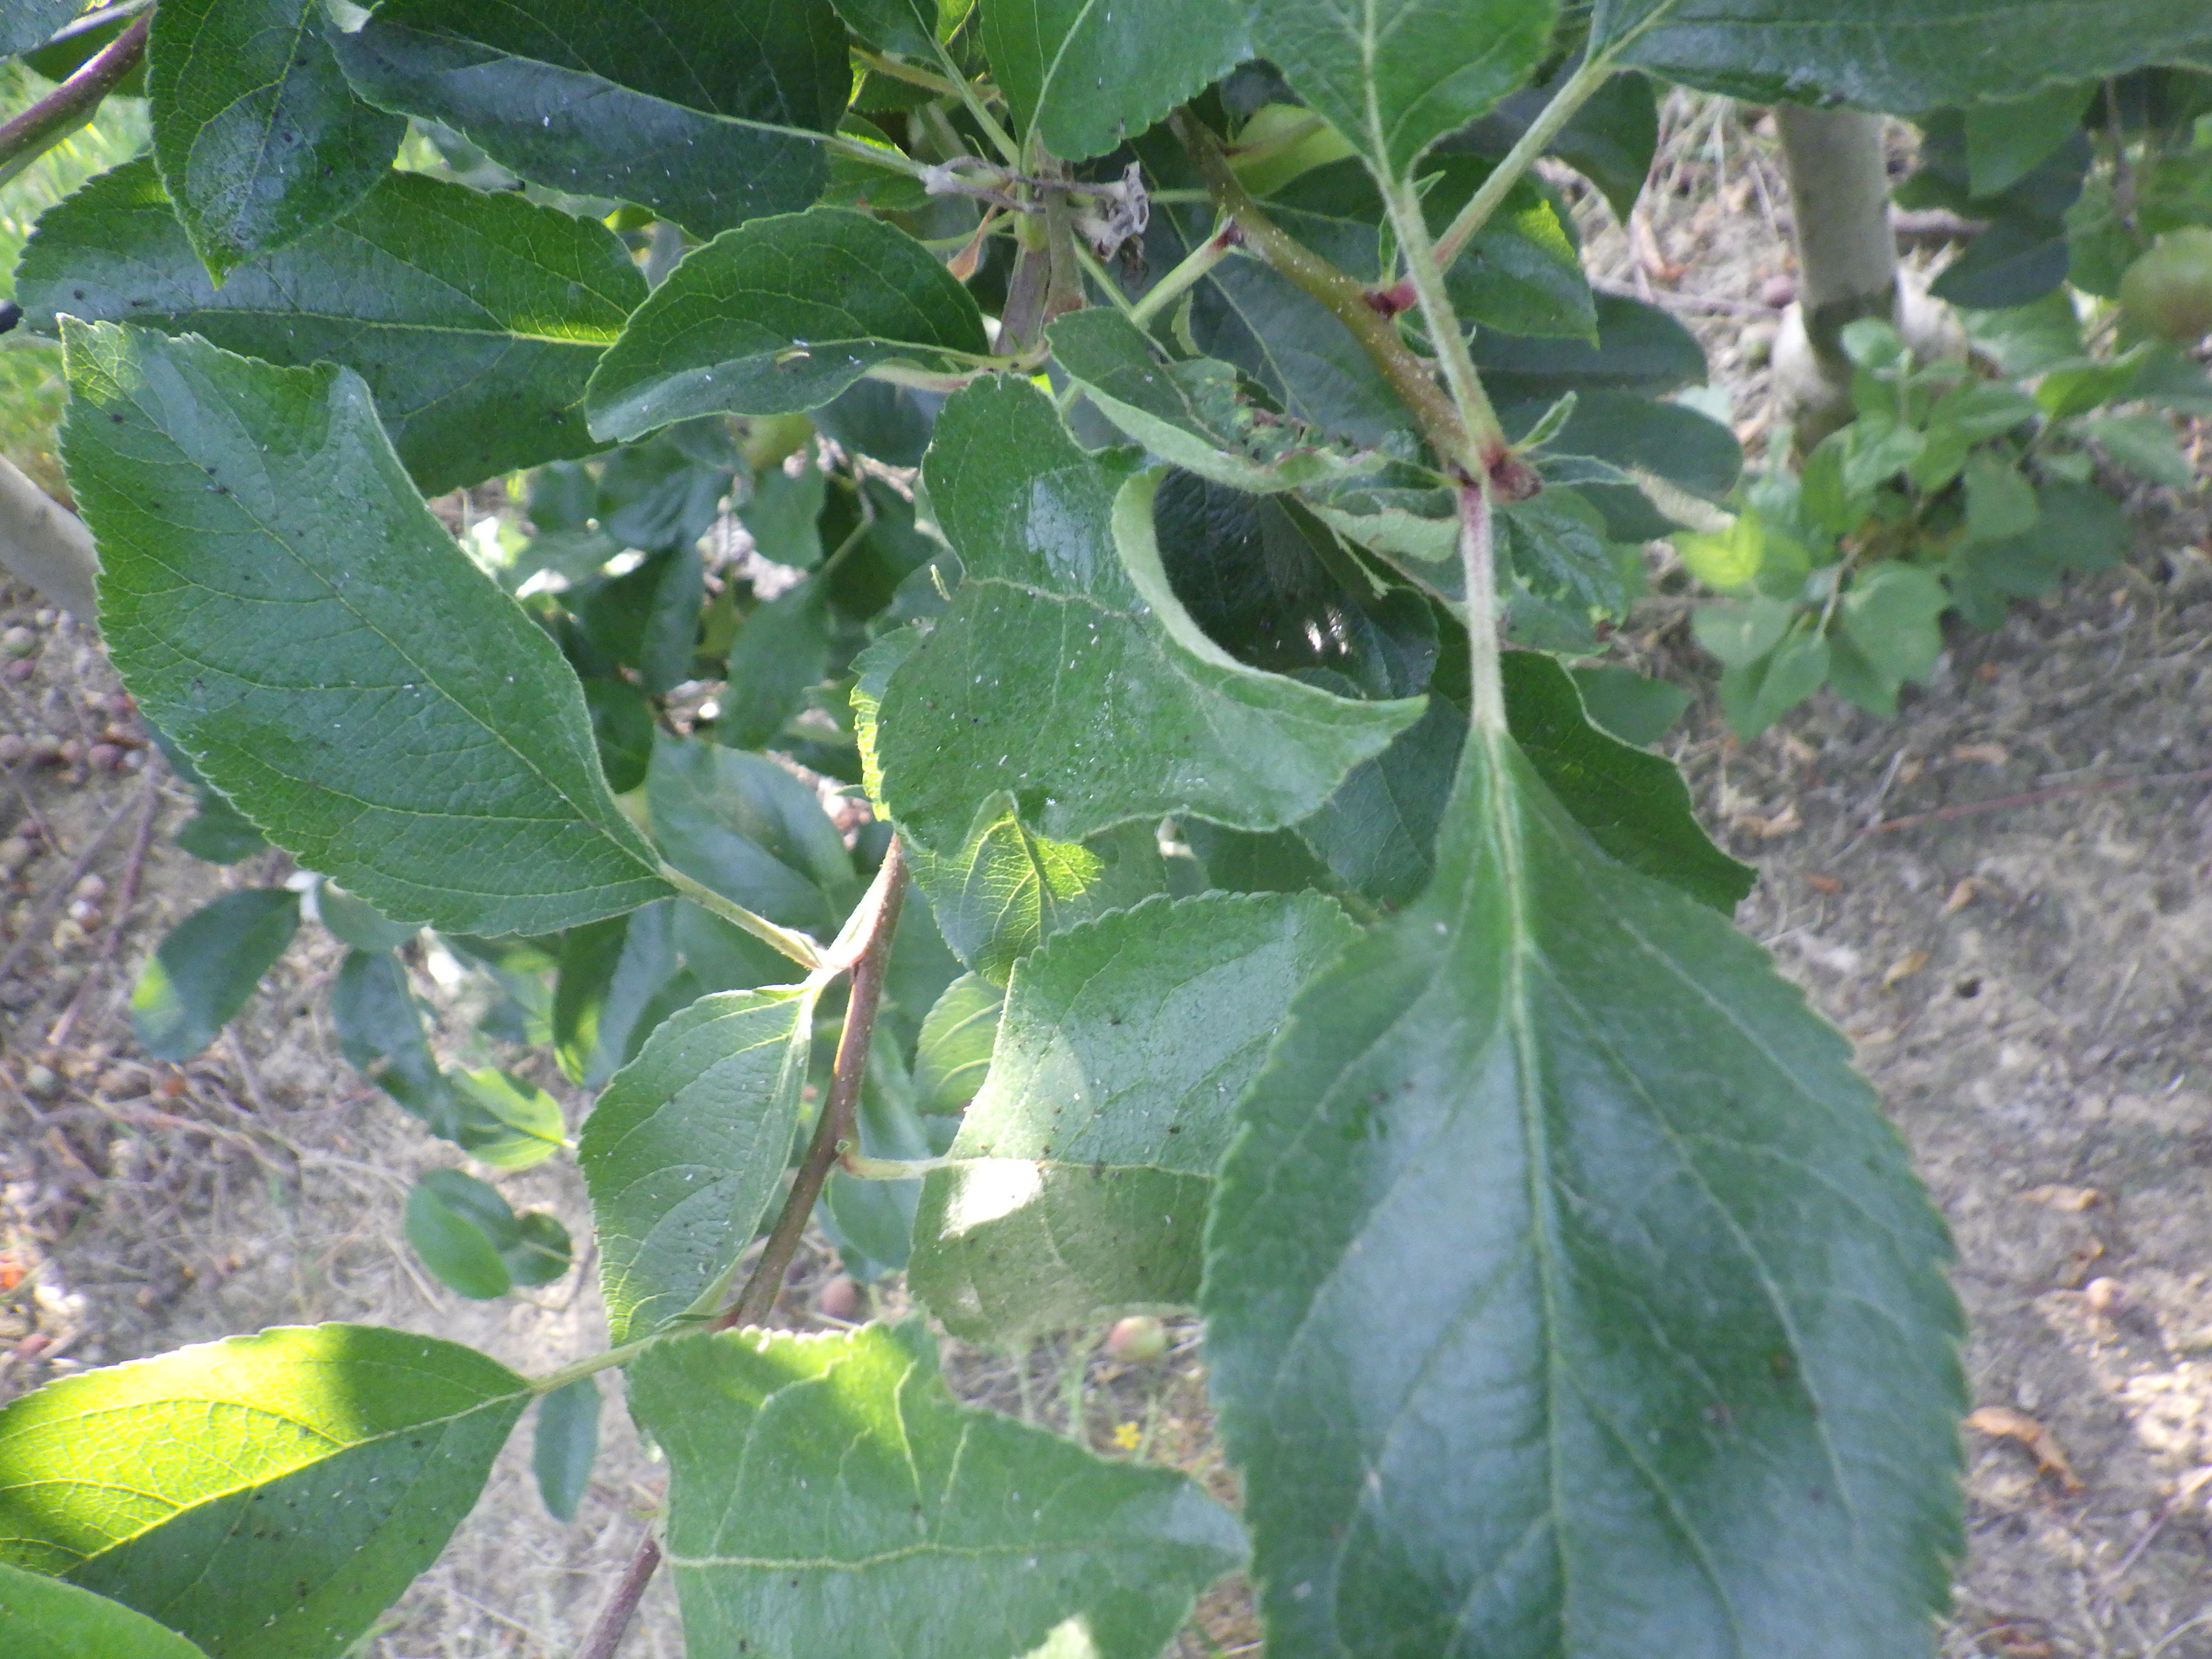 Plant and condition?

apple, aphids
